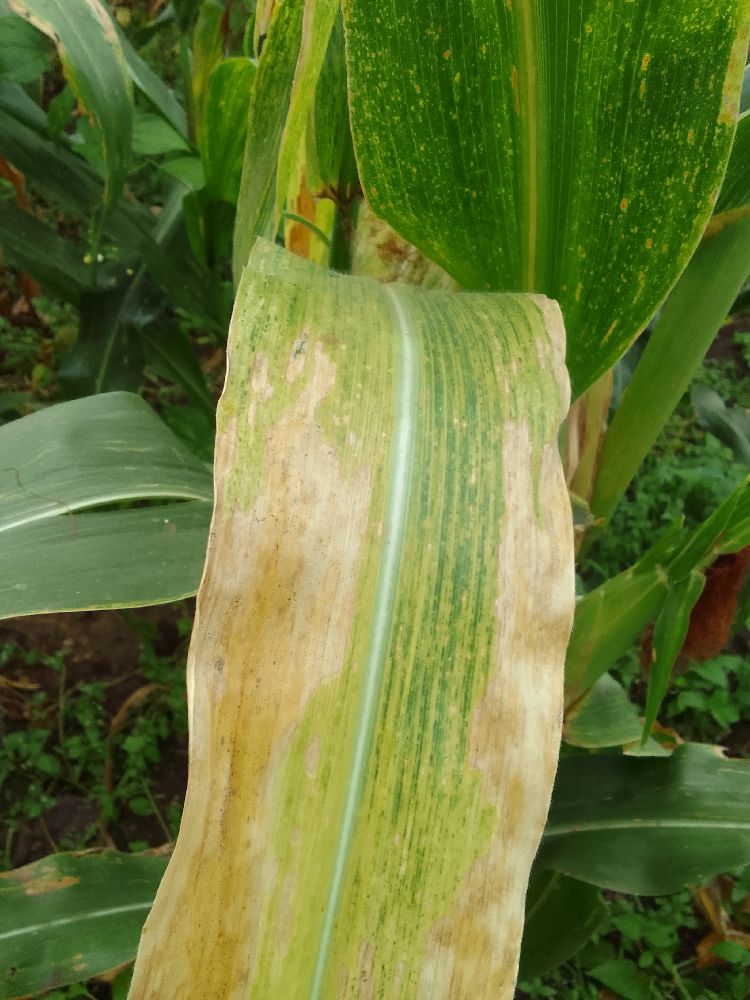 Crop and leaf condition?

maize, maize lethal necrosis
